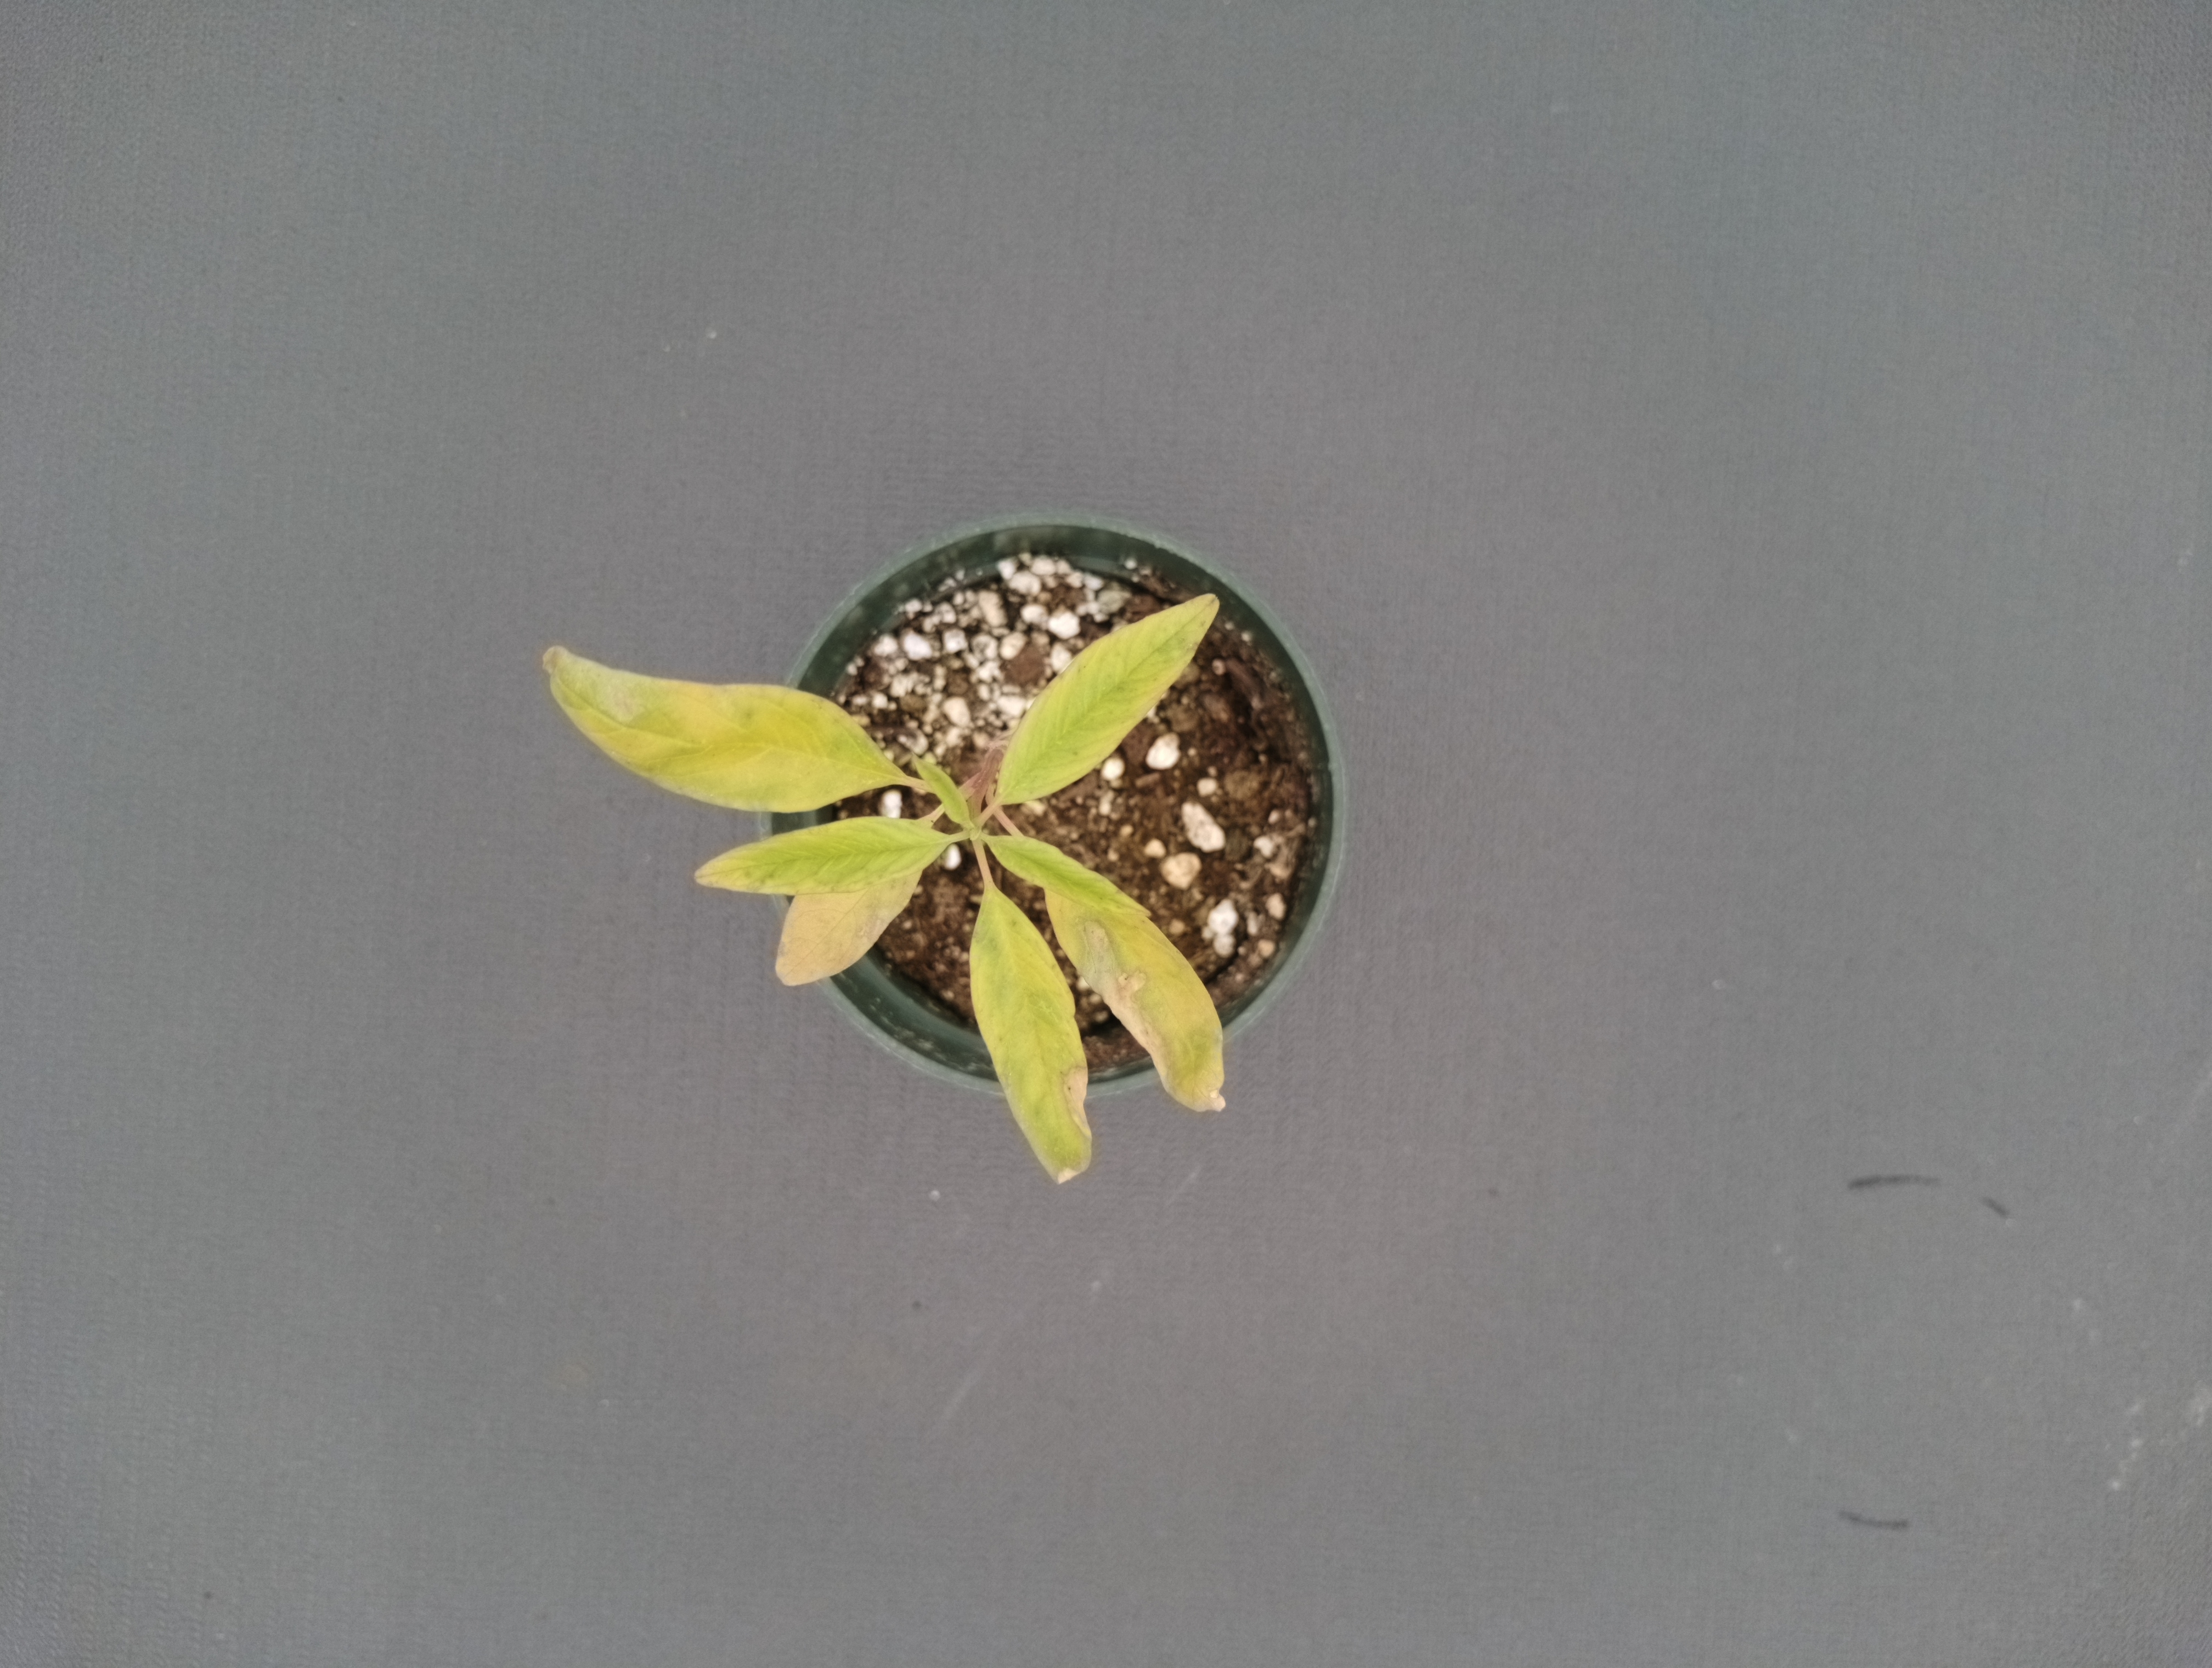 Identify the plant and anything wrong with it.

waterhemp, chlorosis necrosis
